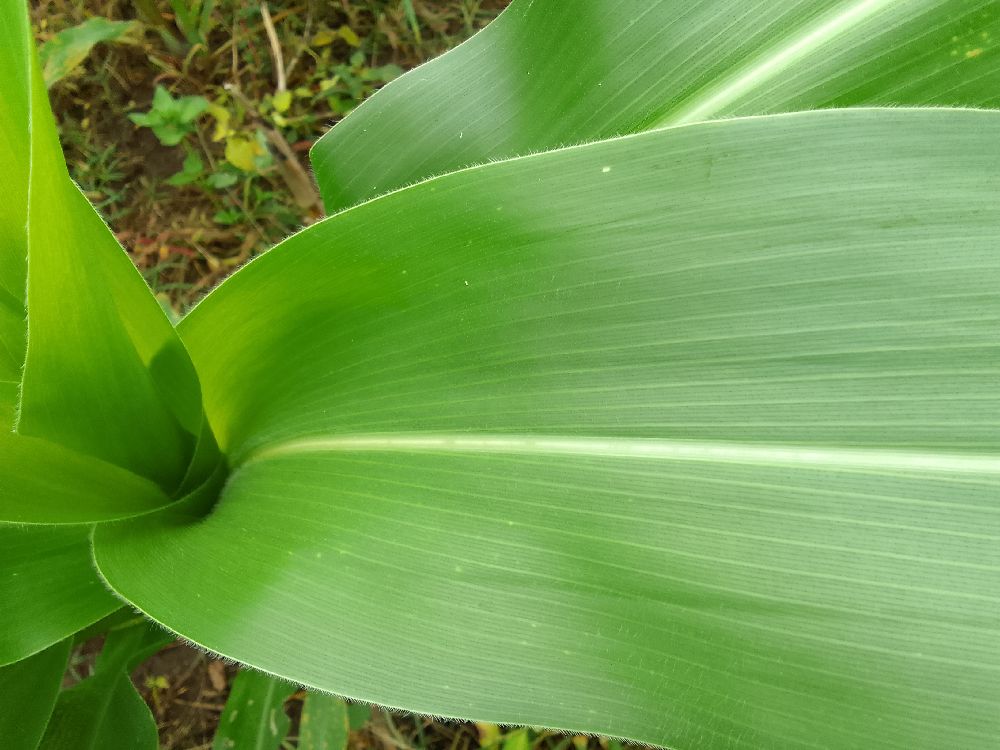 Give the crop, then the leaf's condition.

maize, healthy
